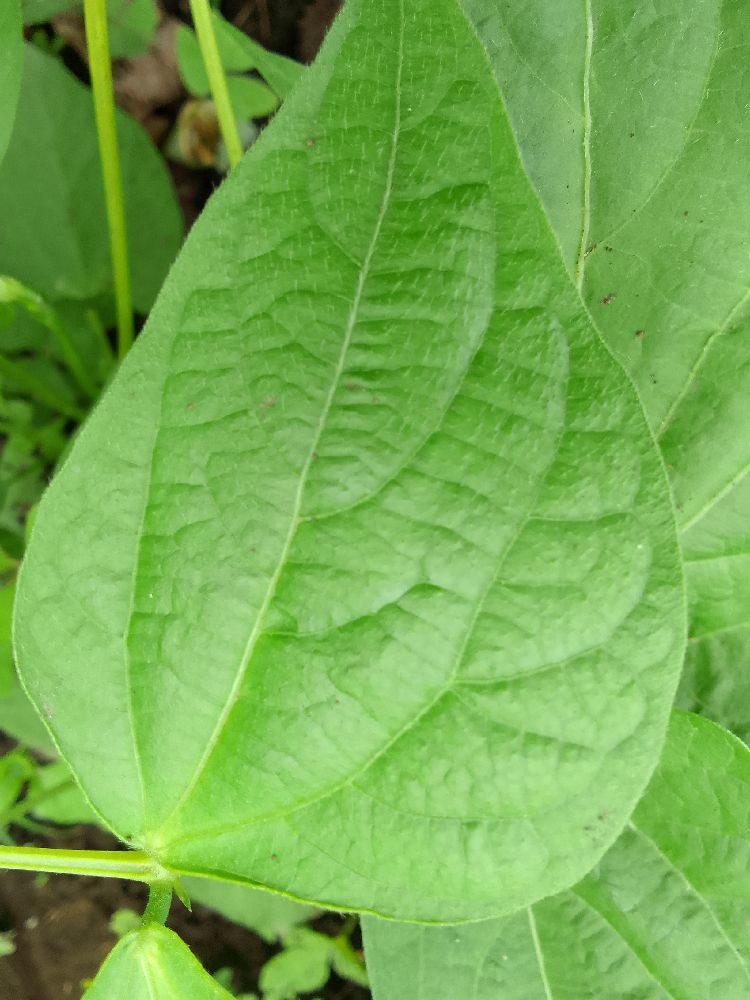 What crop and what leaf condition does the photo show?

common bean, healthy
